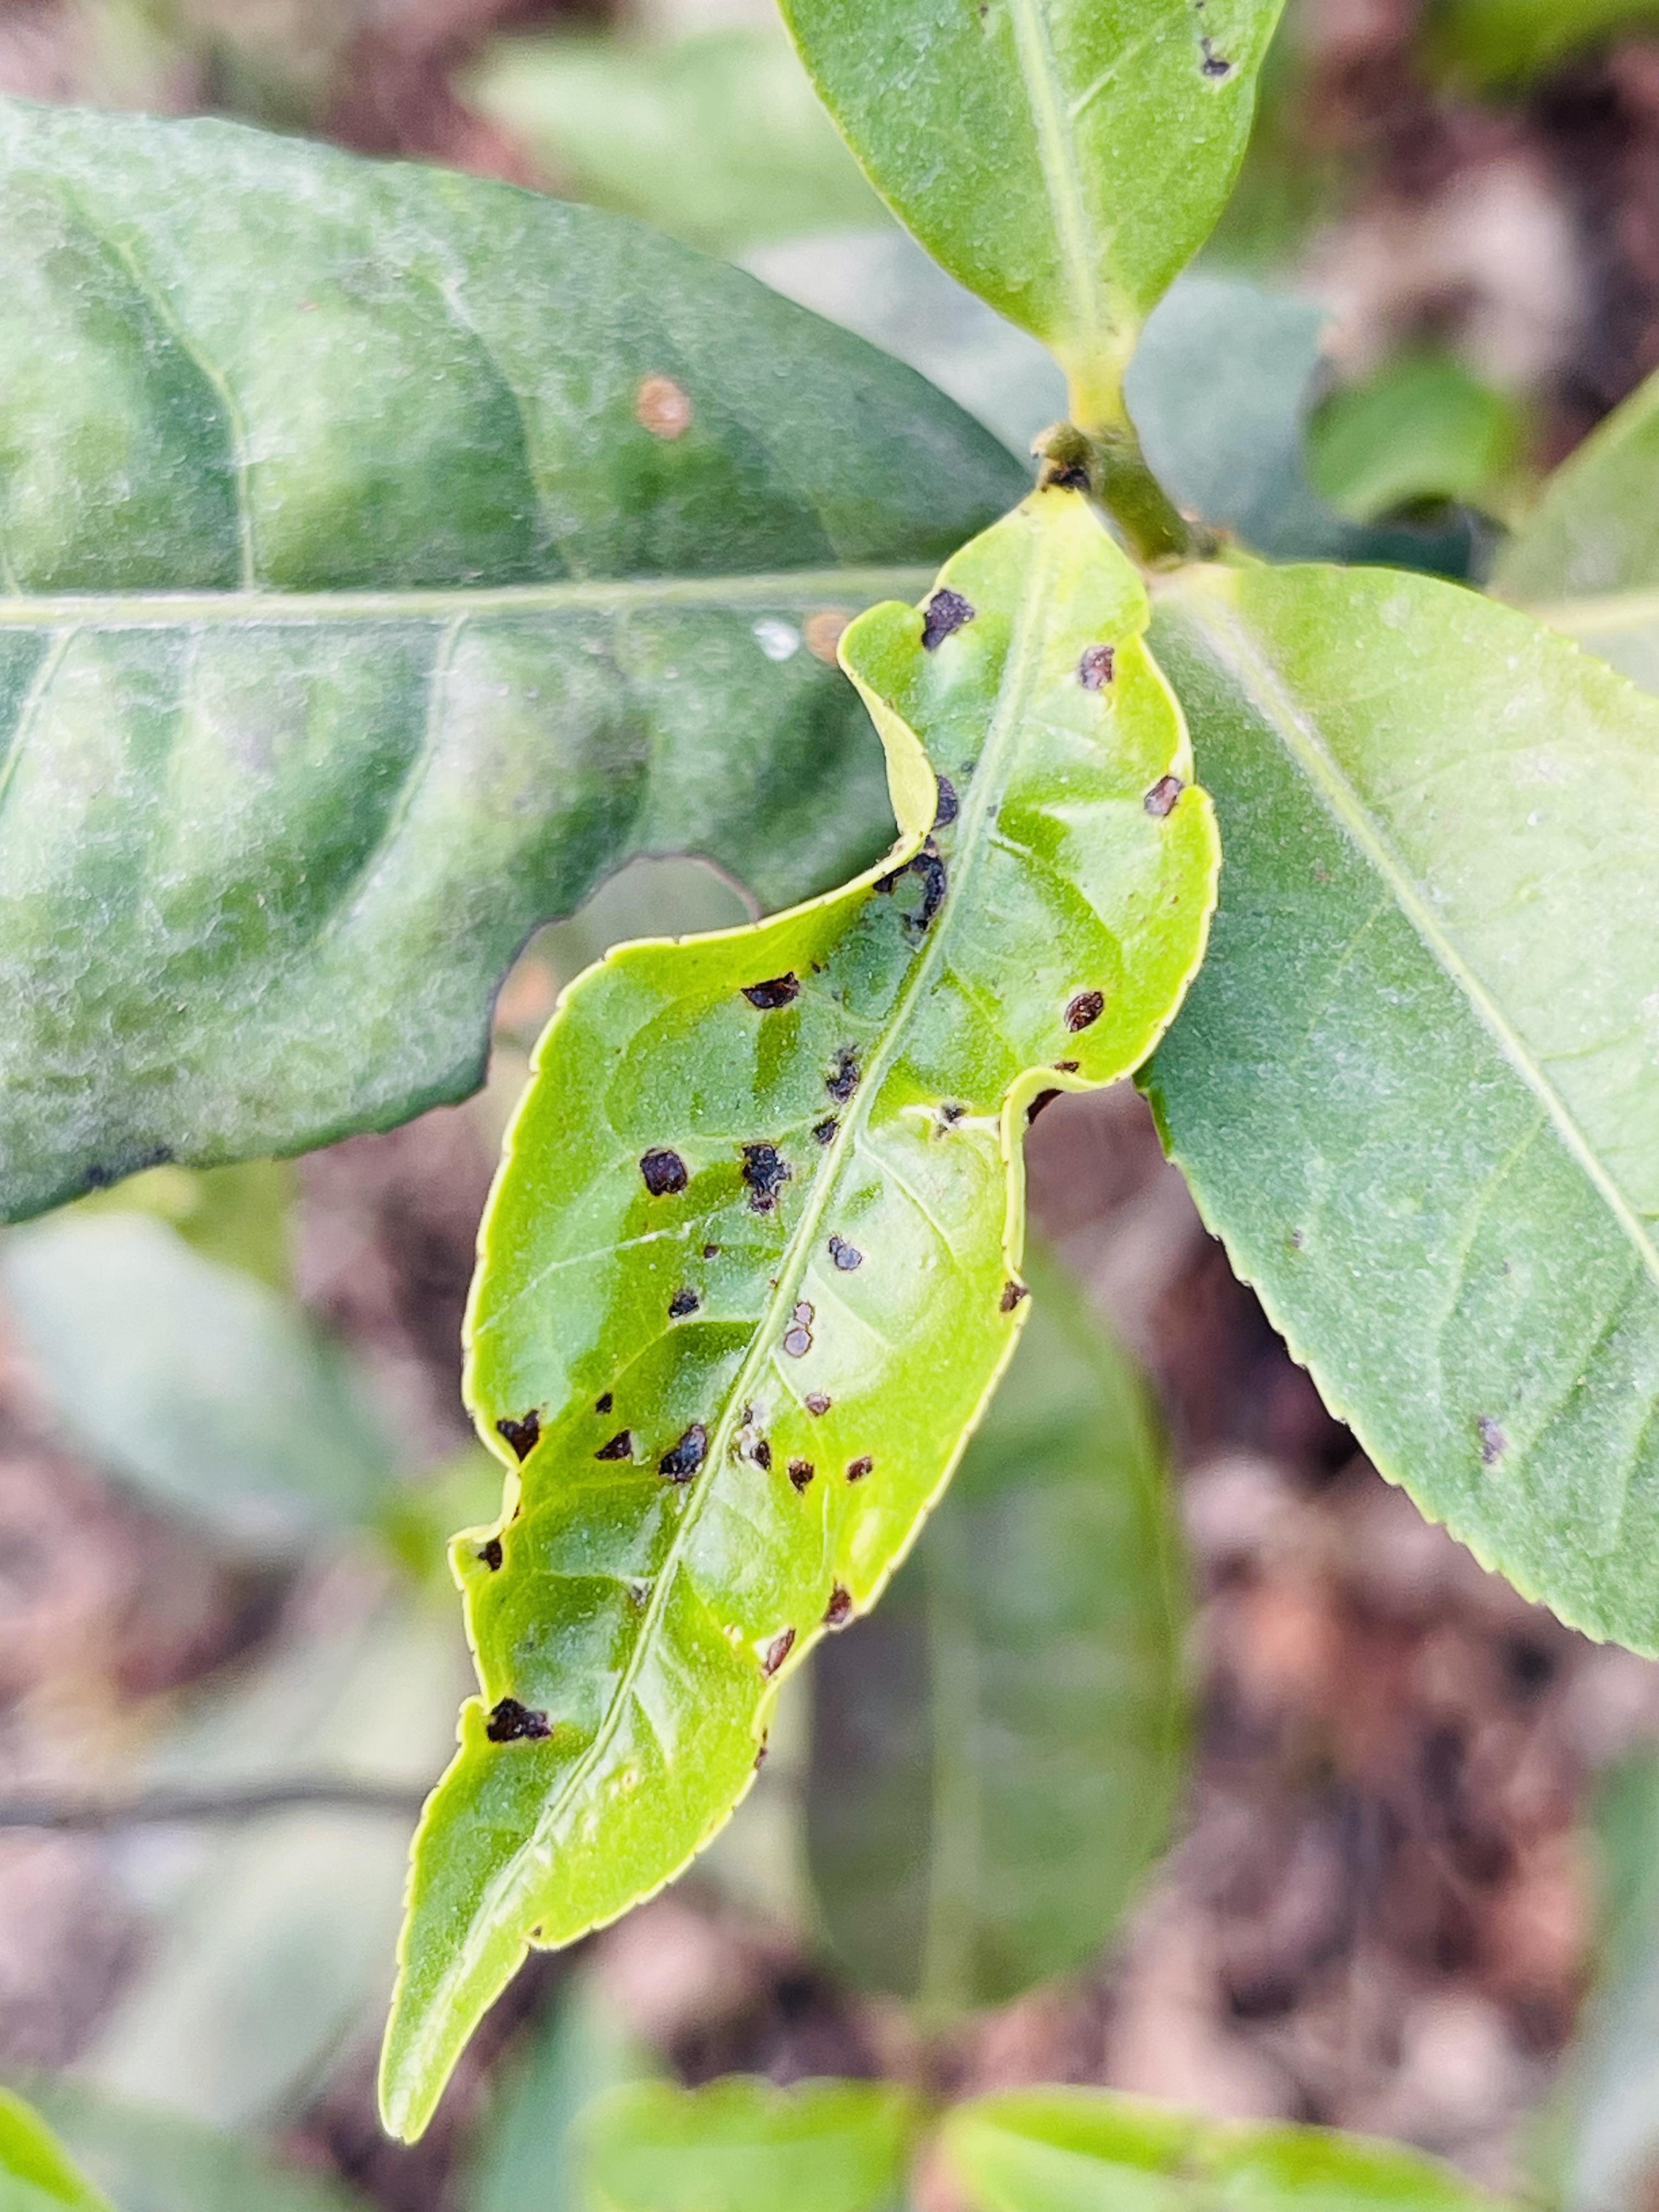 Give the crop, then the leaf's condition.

tea, helopeltis
